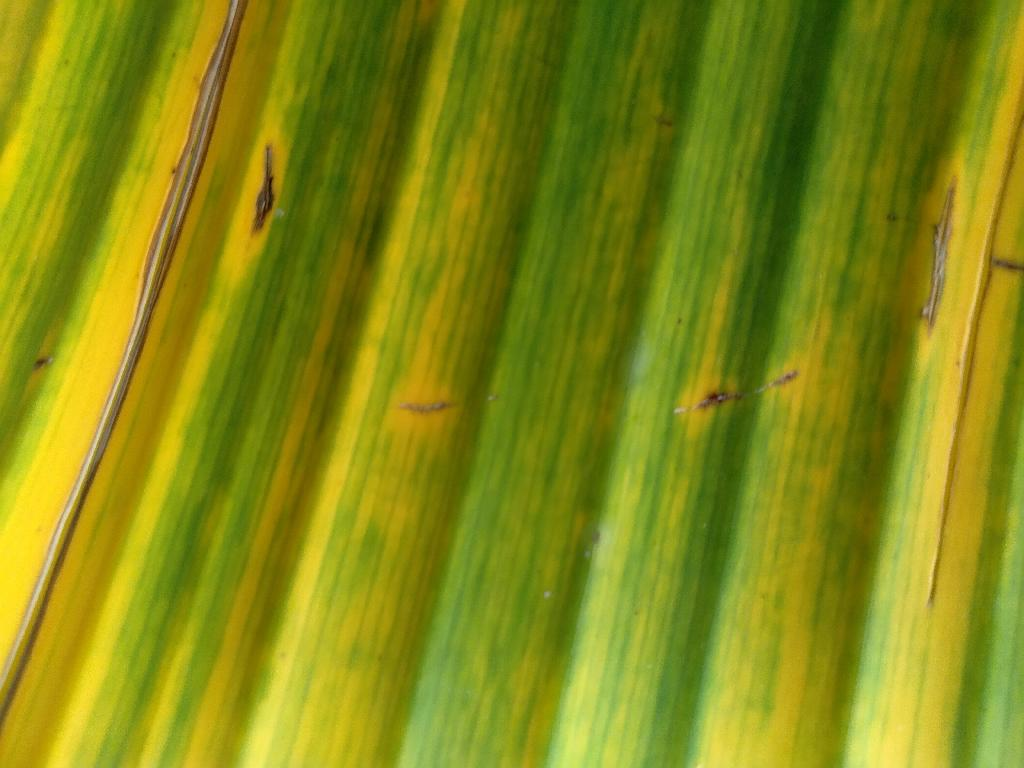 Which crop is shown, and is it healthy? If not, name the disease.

banana, fusarium wilt race 1
